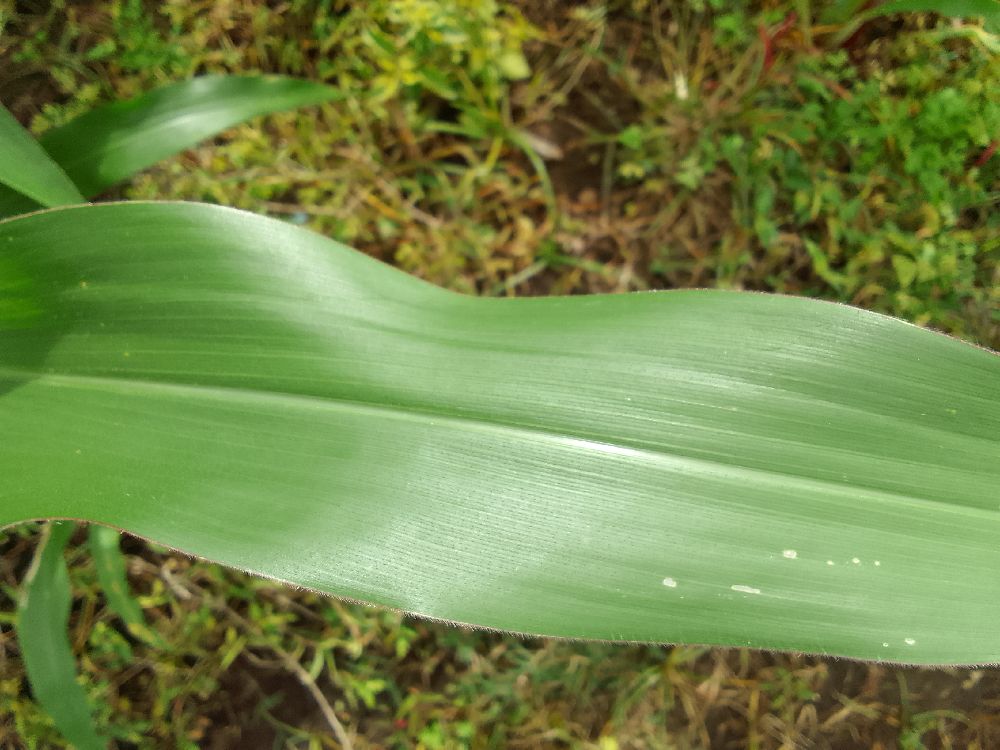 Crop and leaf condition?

maize, healthy
